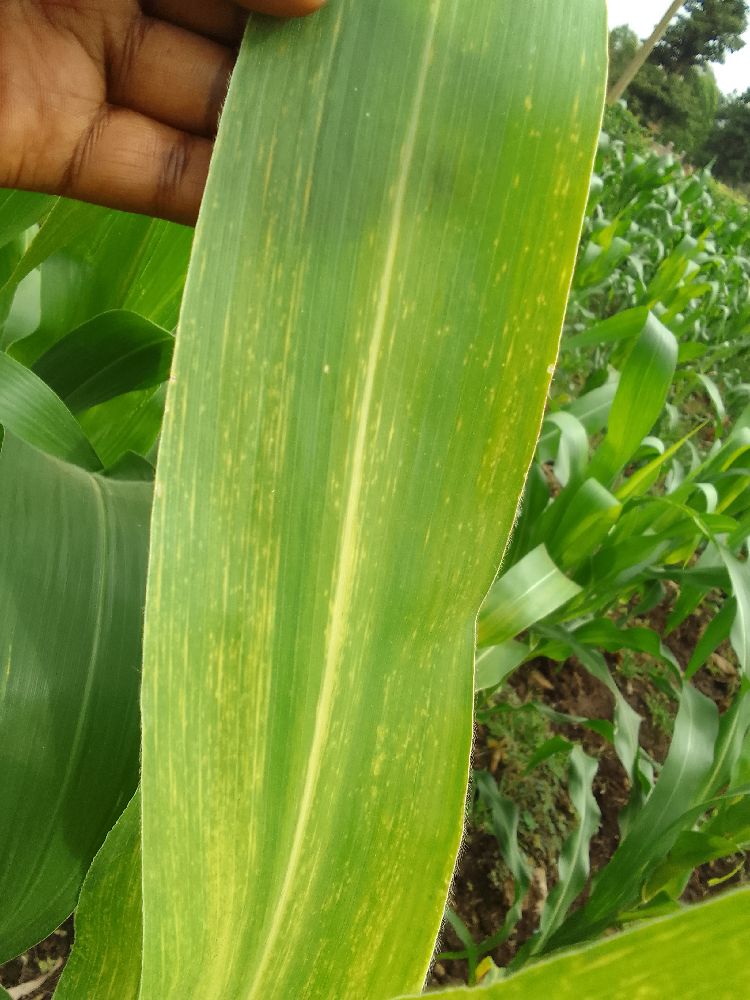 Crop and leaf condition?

maize, maize lethal necrosis
